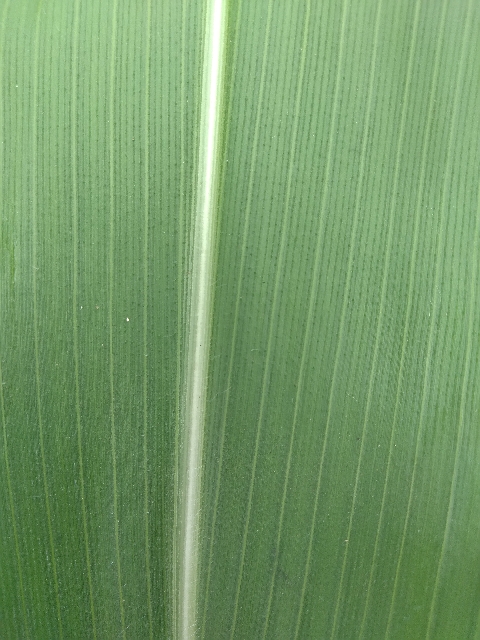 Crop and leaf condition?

maize, healthy
